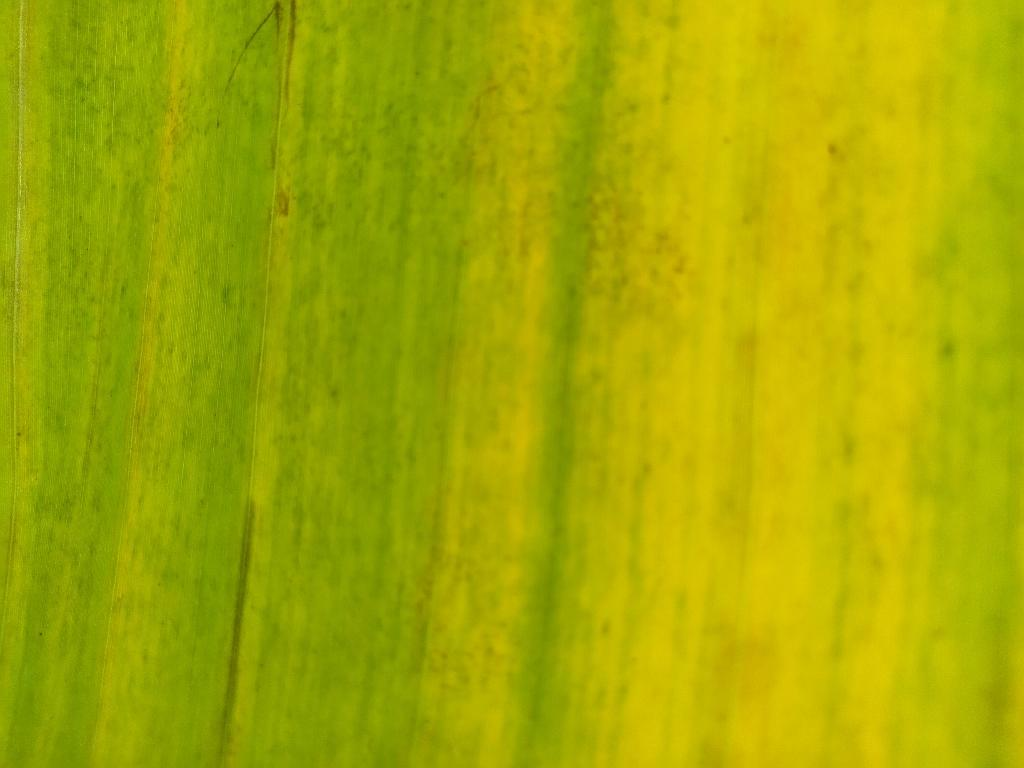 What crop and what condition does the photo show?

banana, fusarium wilt race 1
